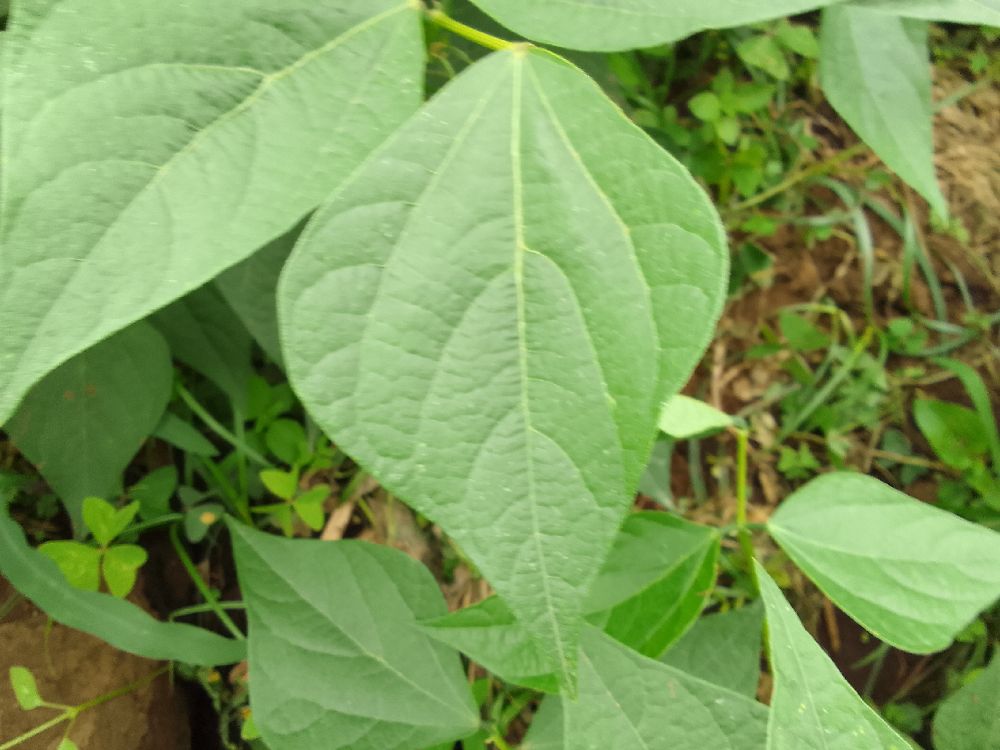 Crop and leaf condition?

common bean, healthy
